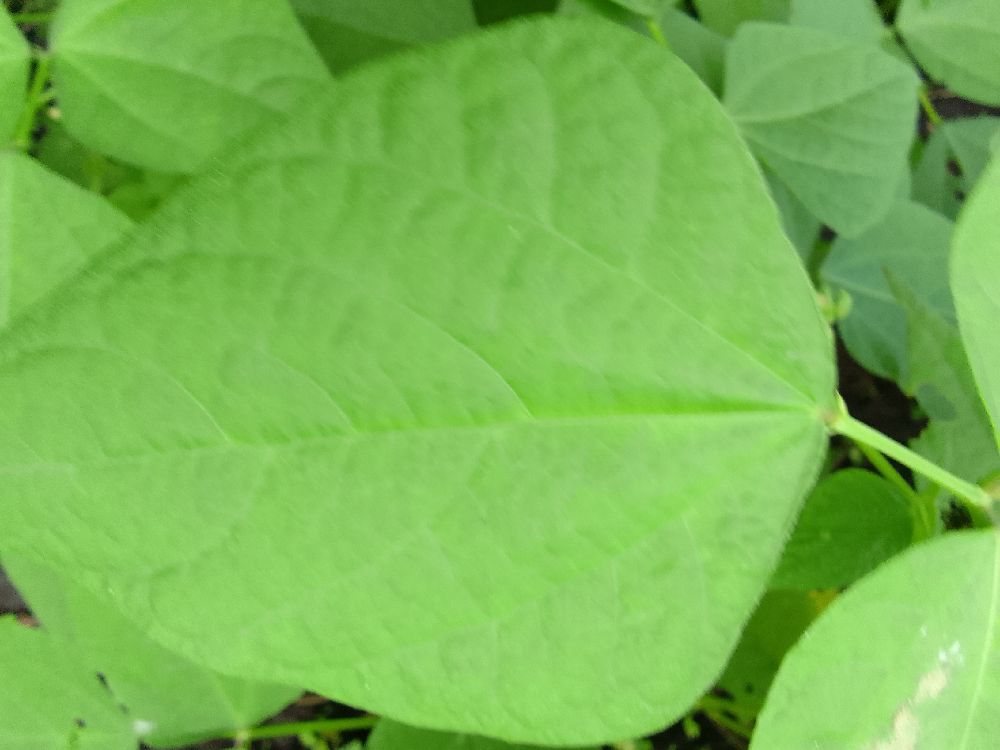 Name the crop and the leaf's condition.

common bean, healthy
